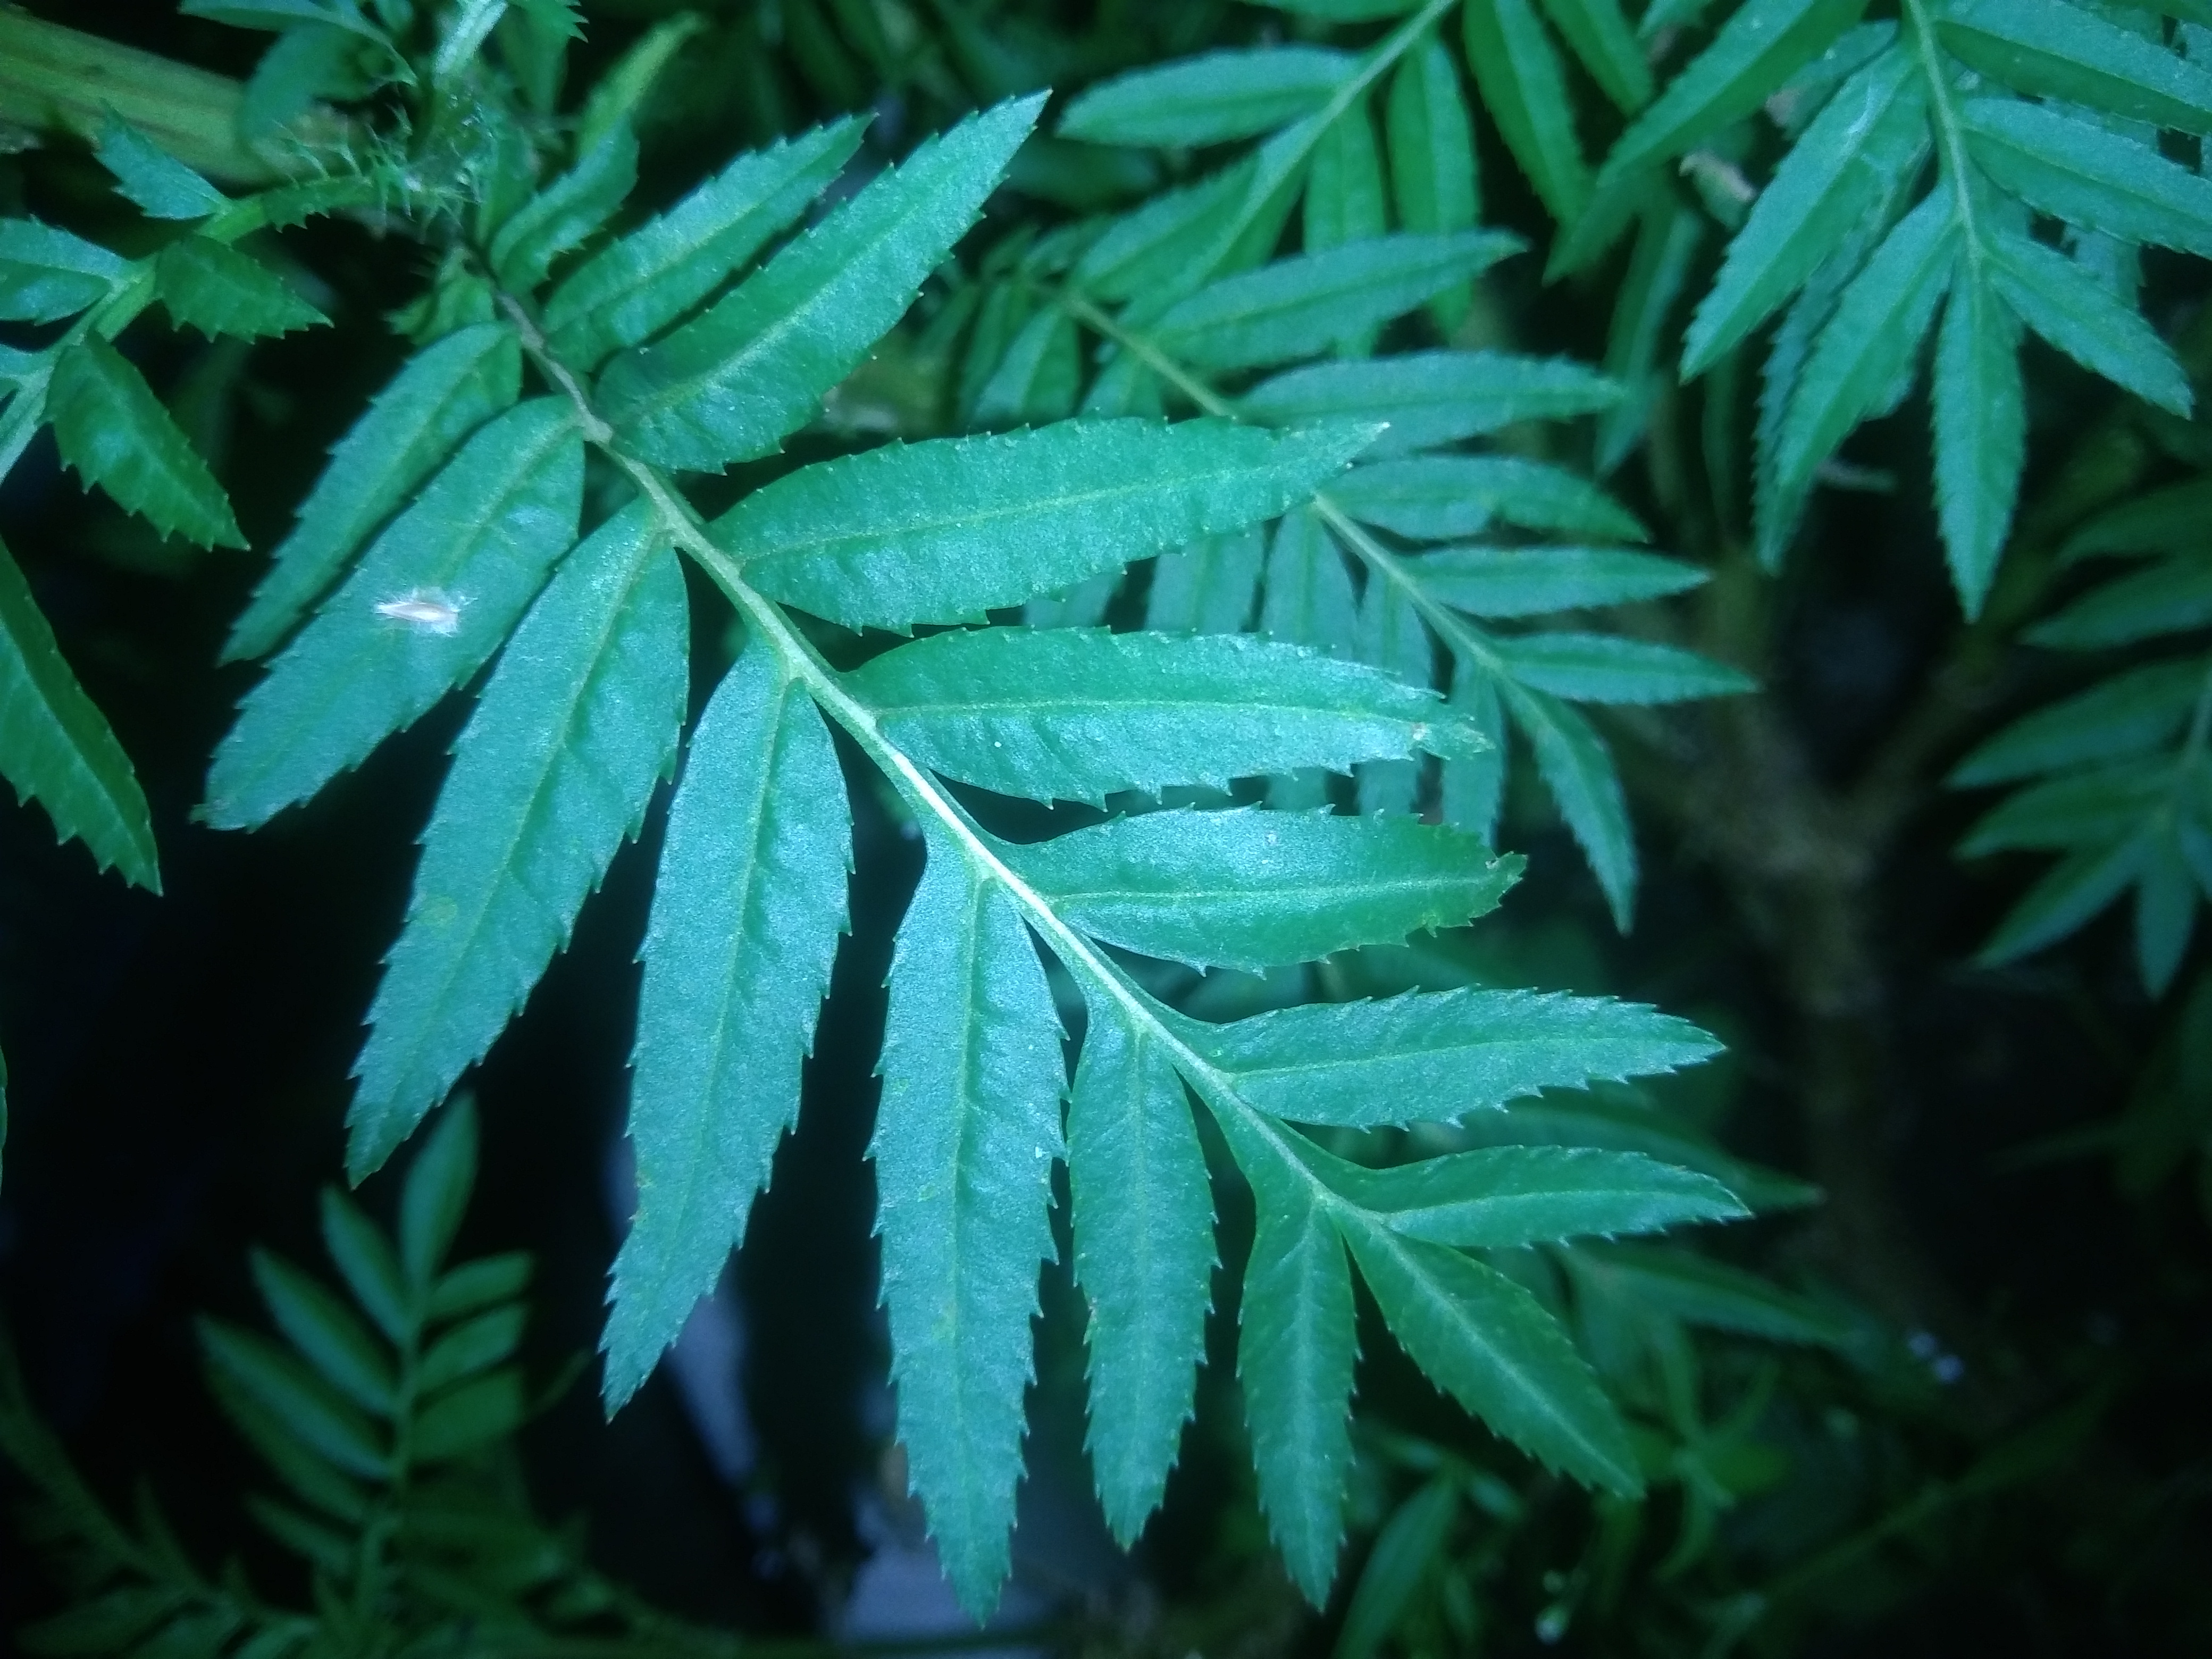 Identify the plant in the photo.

marigold
